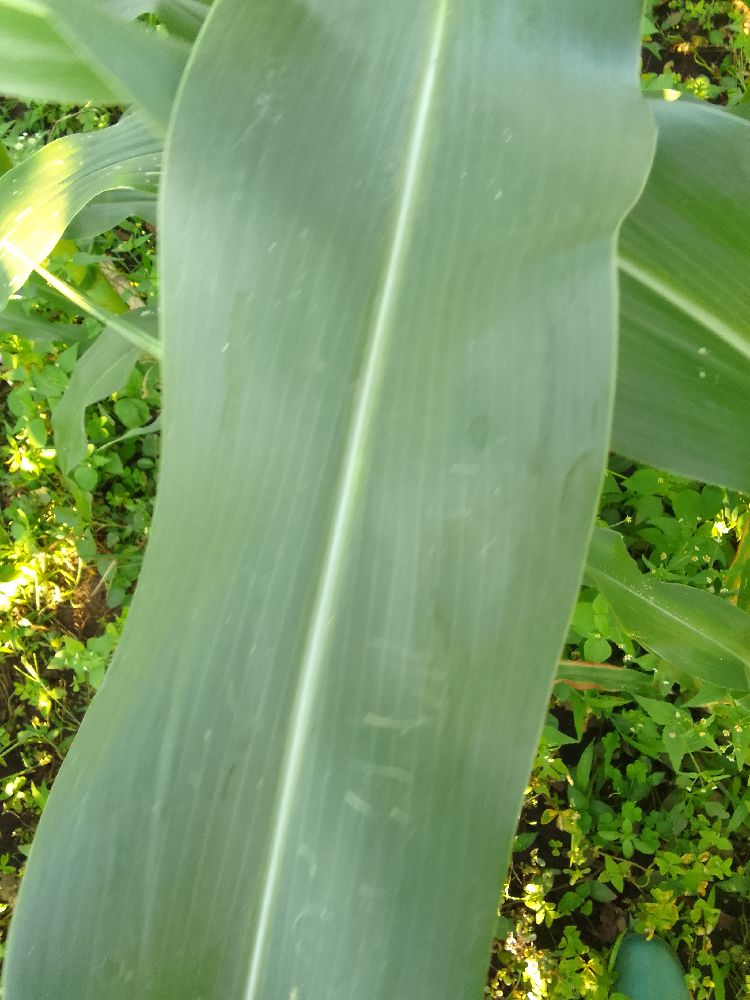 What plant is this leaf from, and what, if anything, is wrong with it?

maize, healthy
